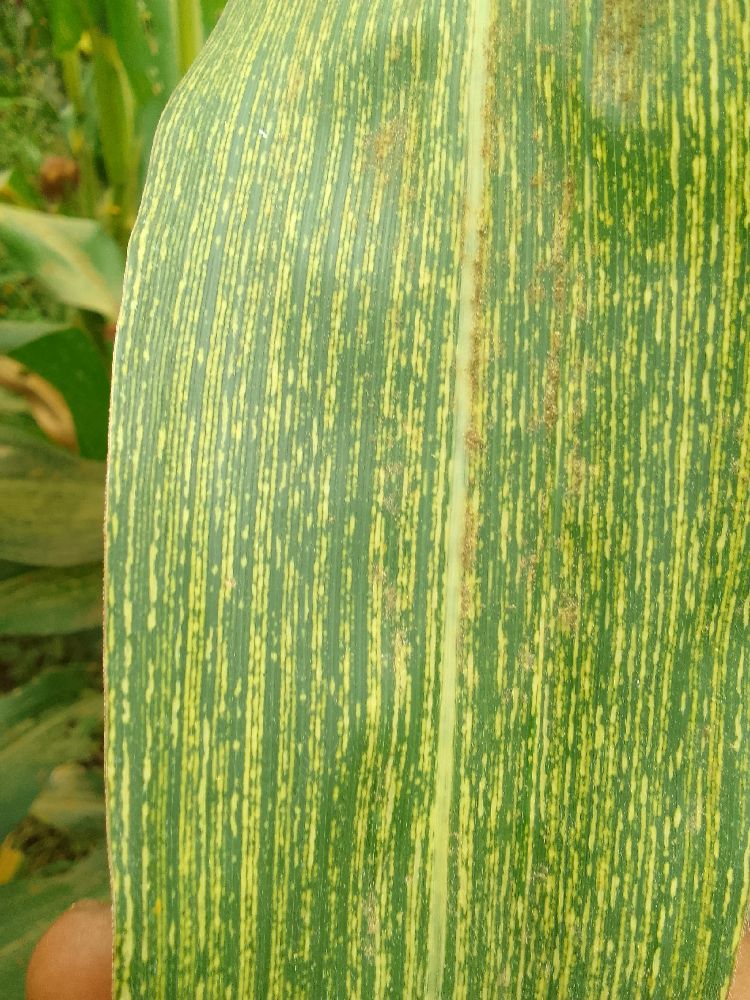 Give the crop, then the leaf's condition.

maize, maize streak virus
